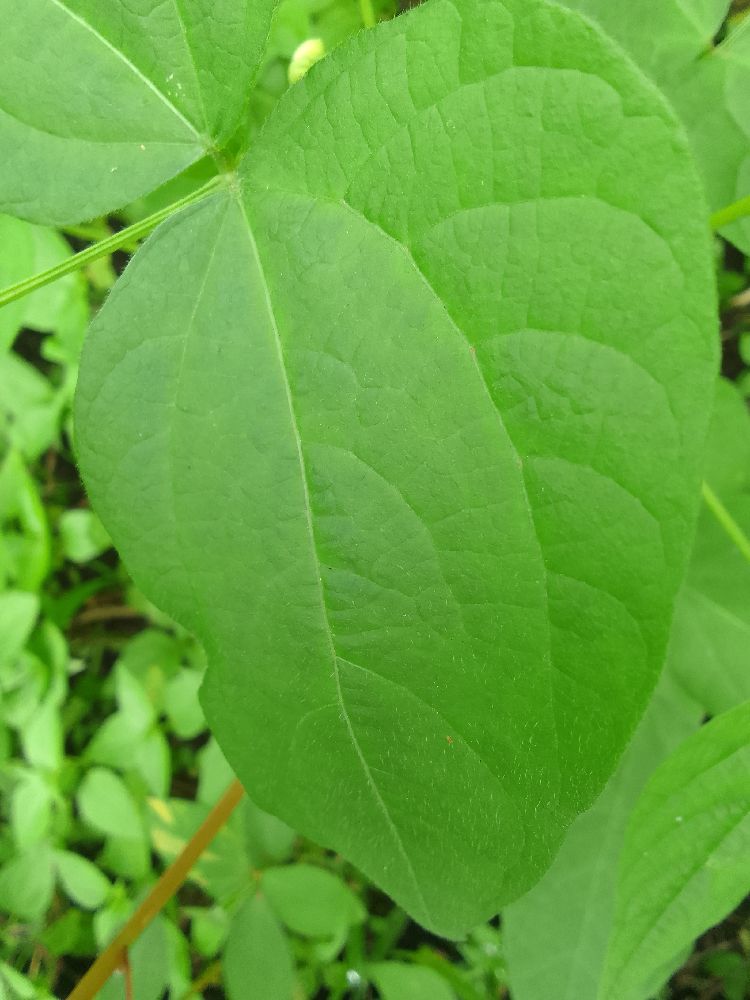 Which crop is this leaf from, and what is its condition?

common bean, healthy
